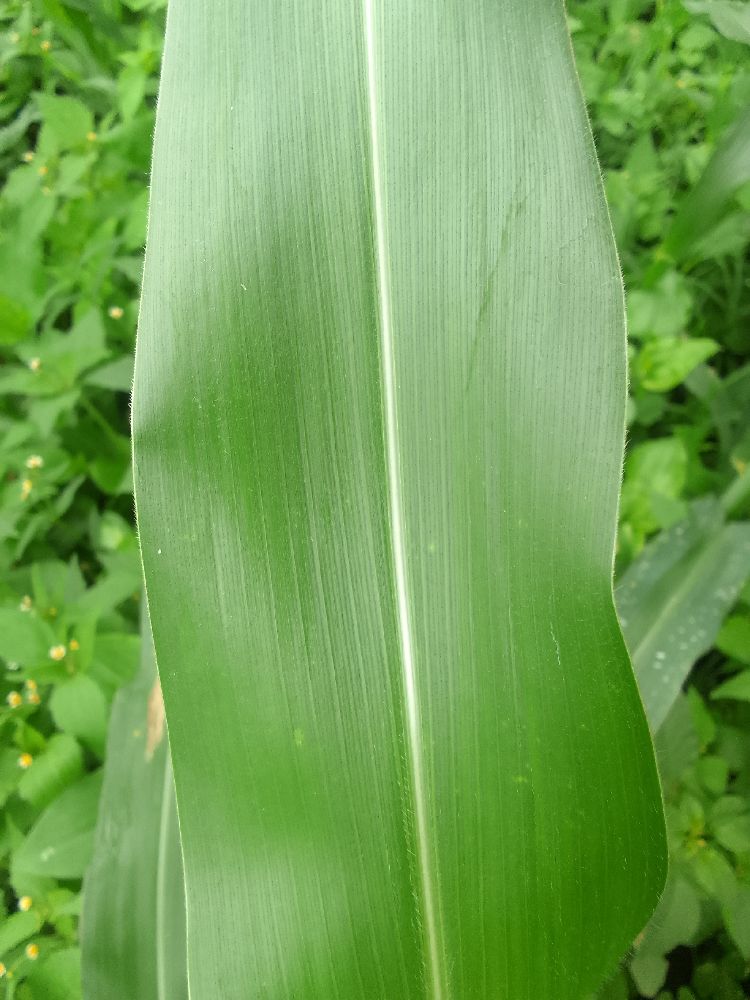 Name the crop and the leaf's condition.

maize, healthy
